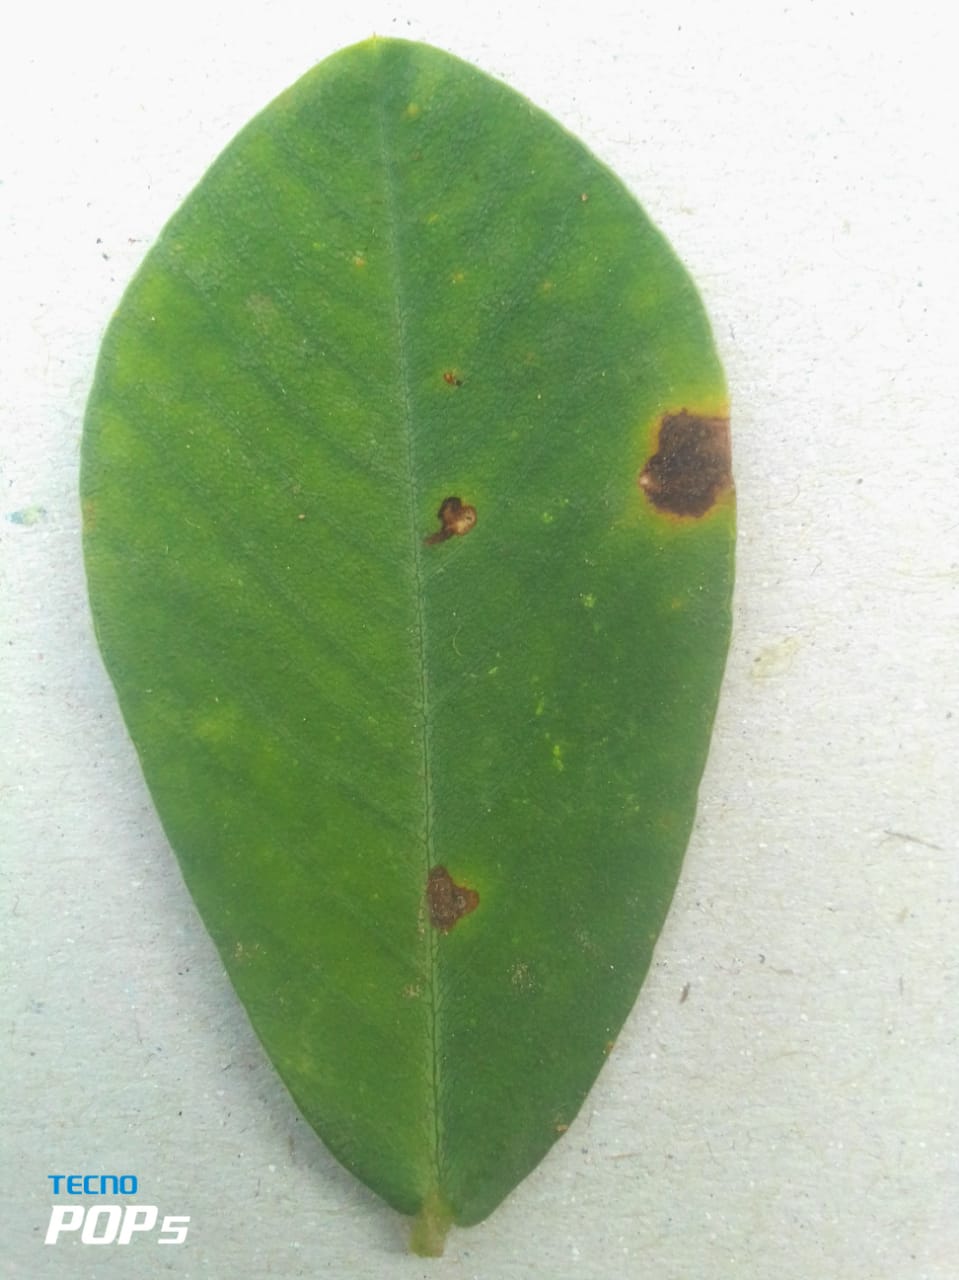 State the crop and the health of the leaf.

peanut, nothapassalora personata
